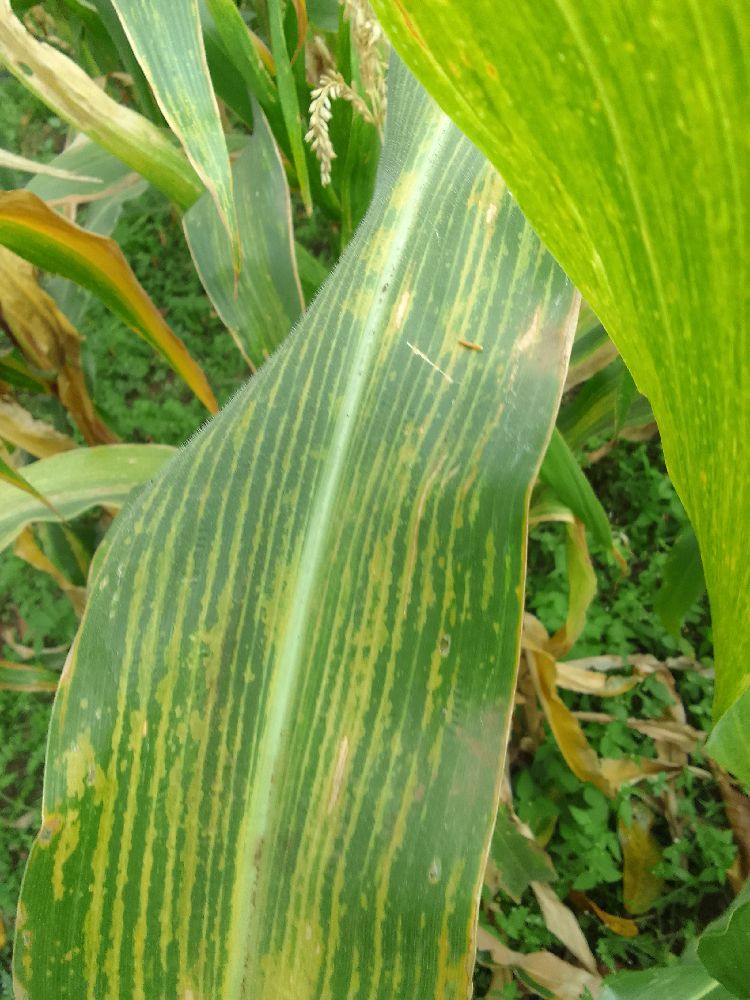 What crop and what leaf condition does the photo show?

maize, maize lethal necrosis
